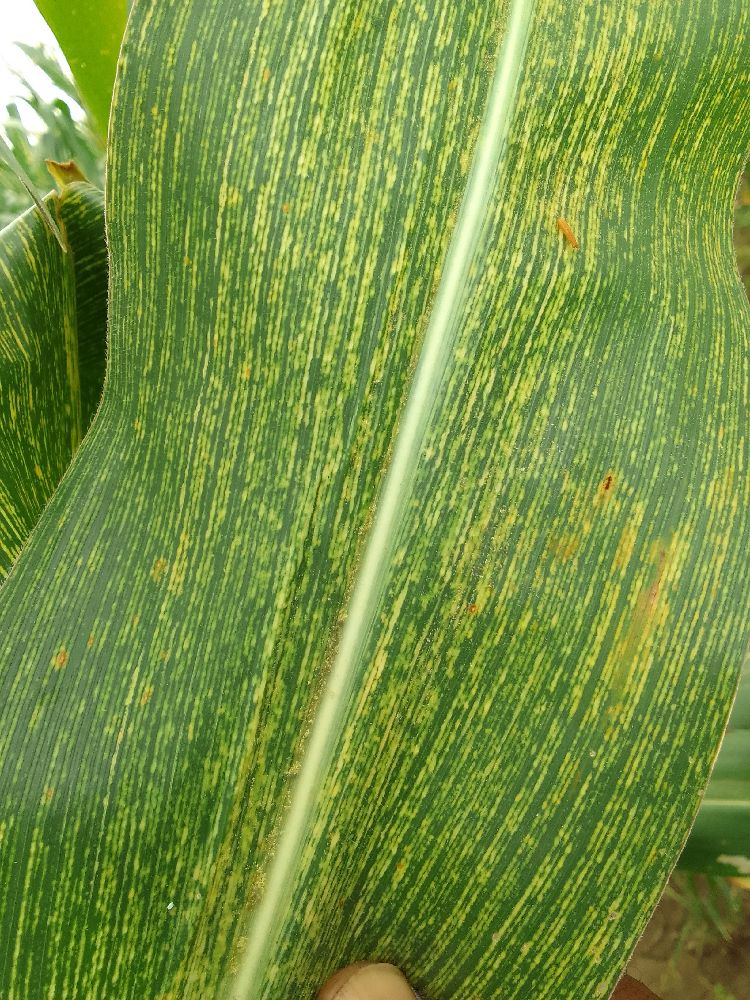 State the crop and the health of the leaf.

maize, maize streak virus
